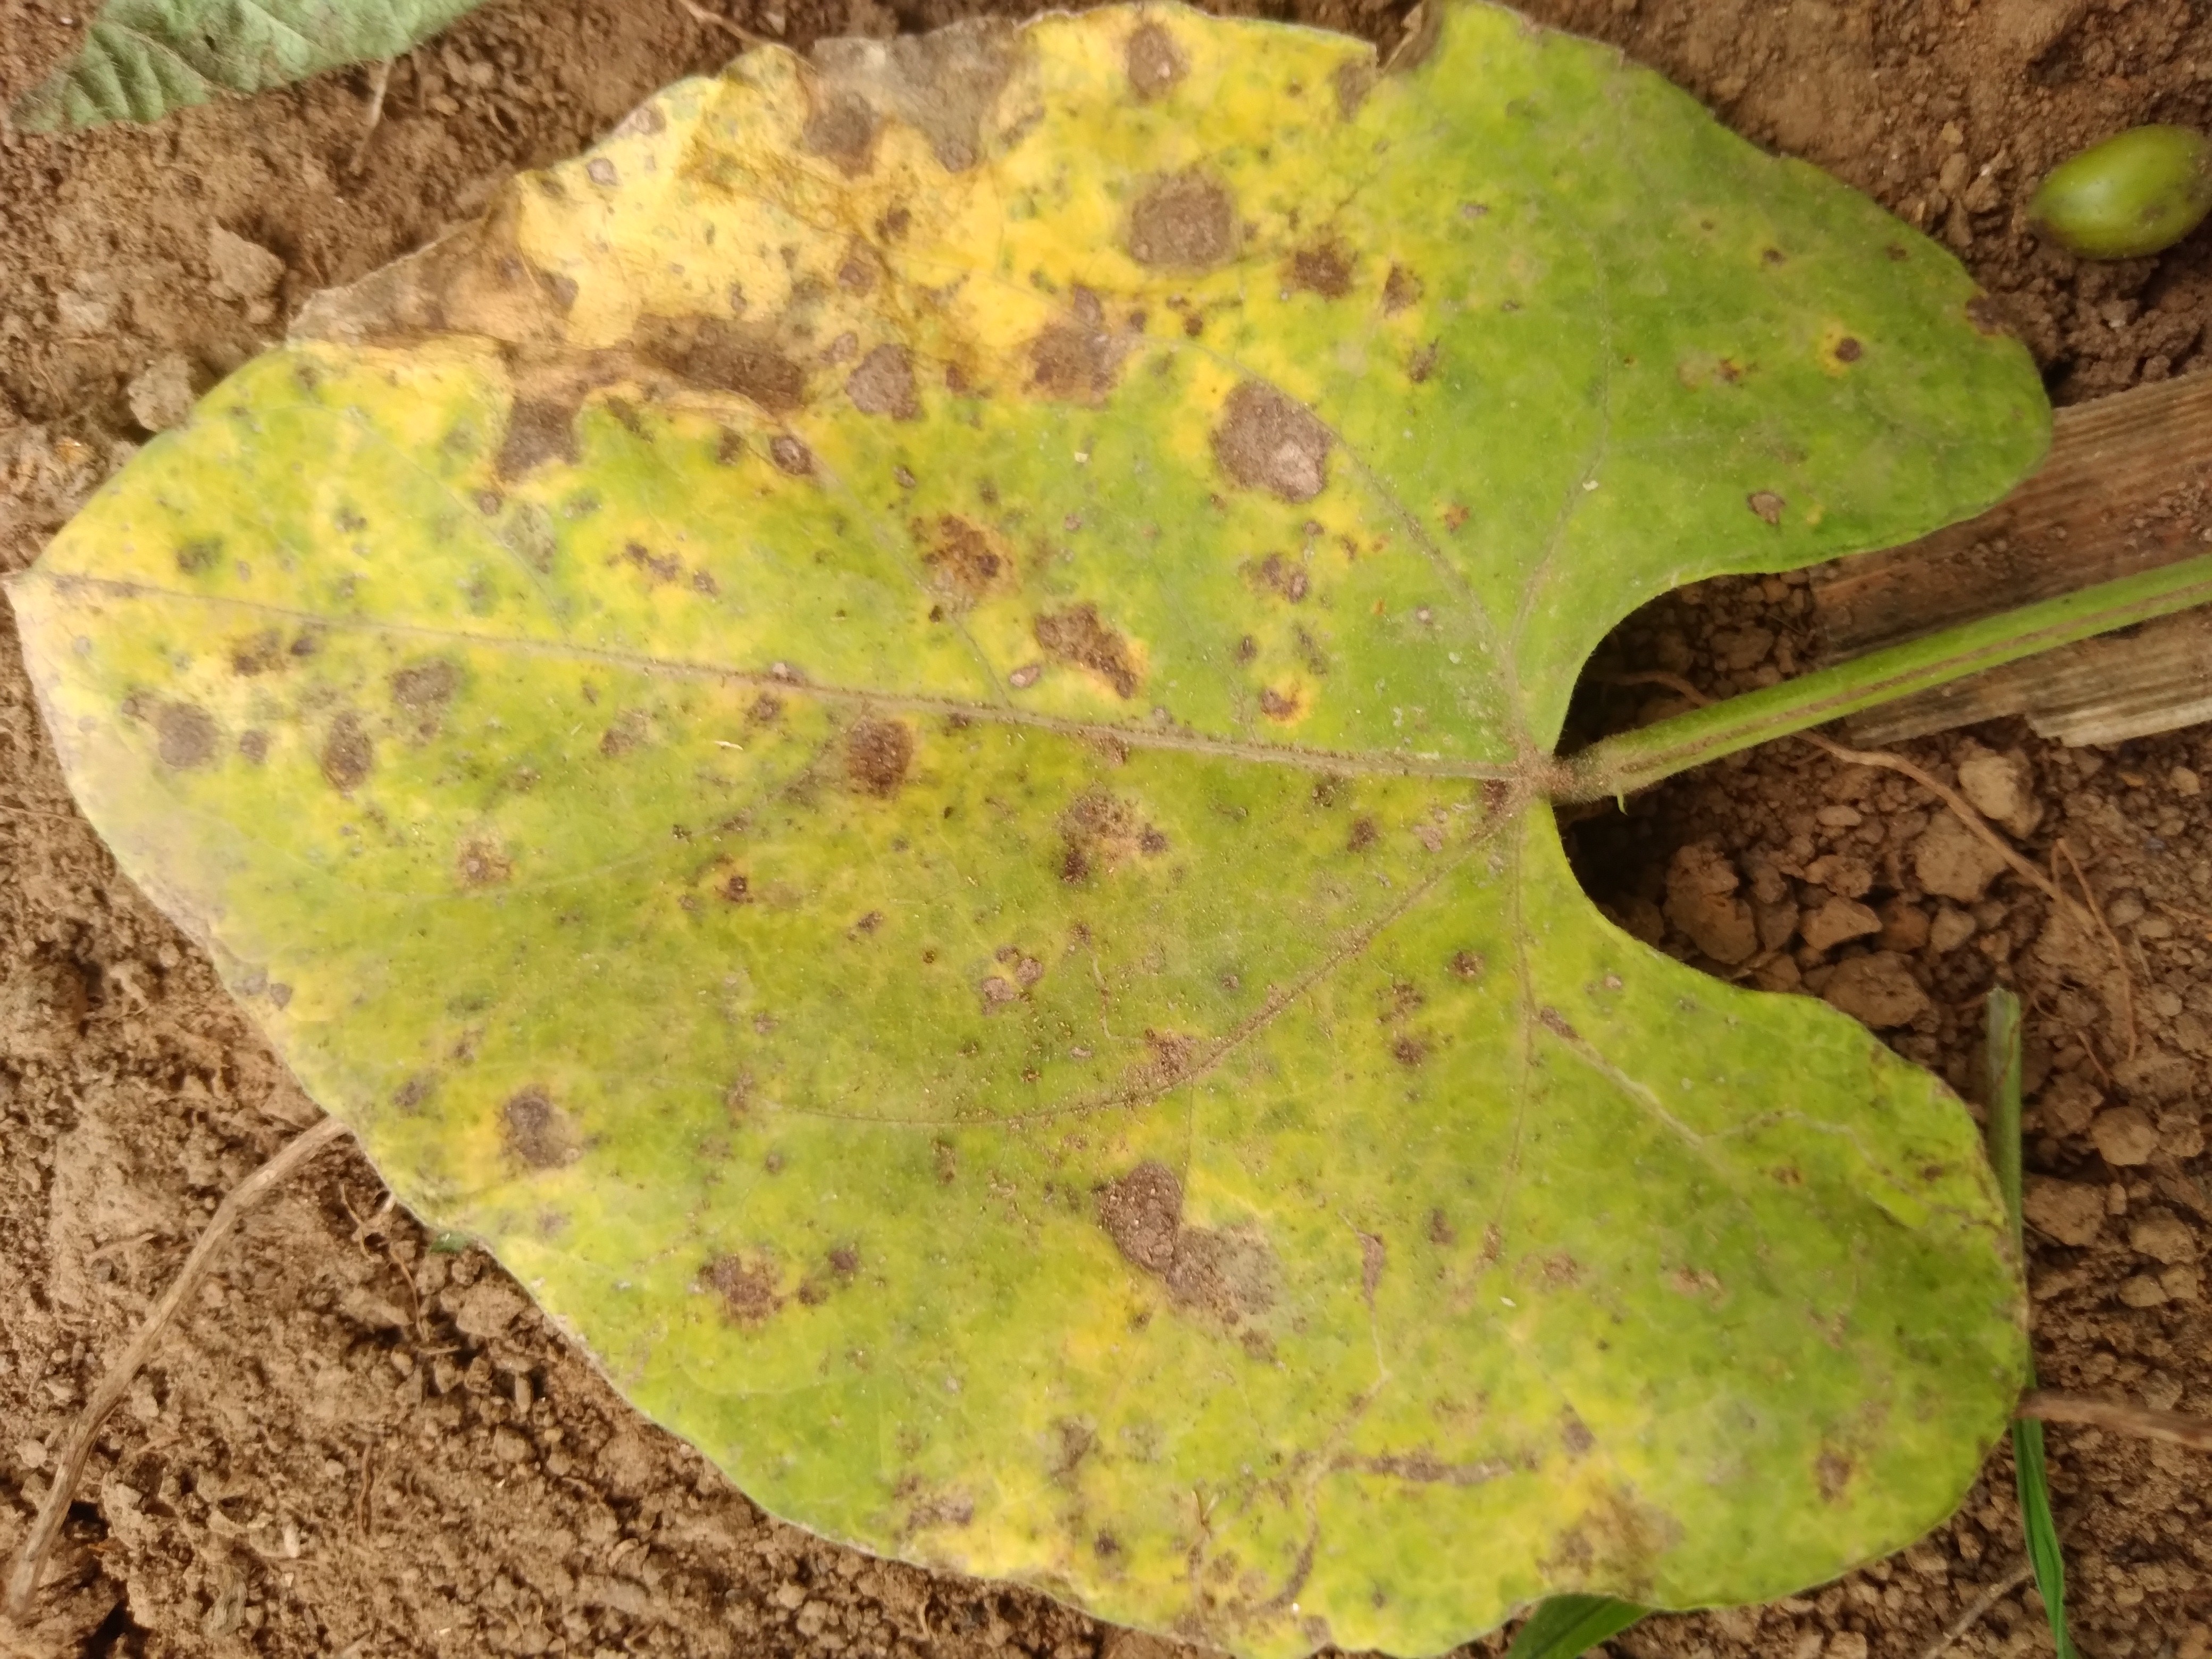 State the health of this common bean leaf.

rust
